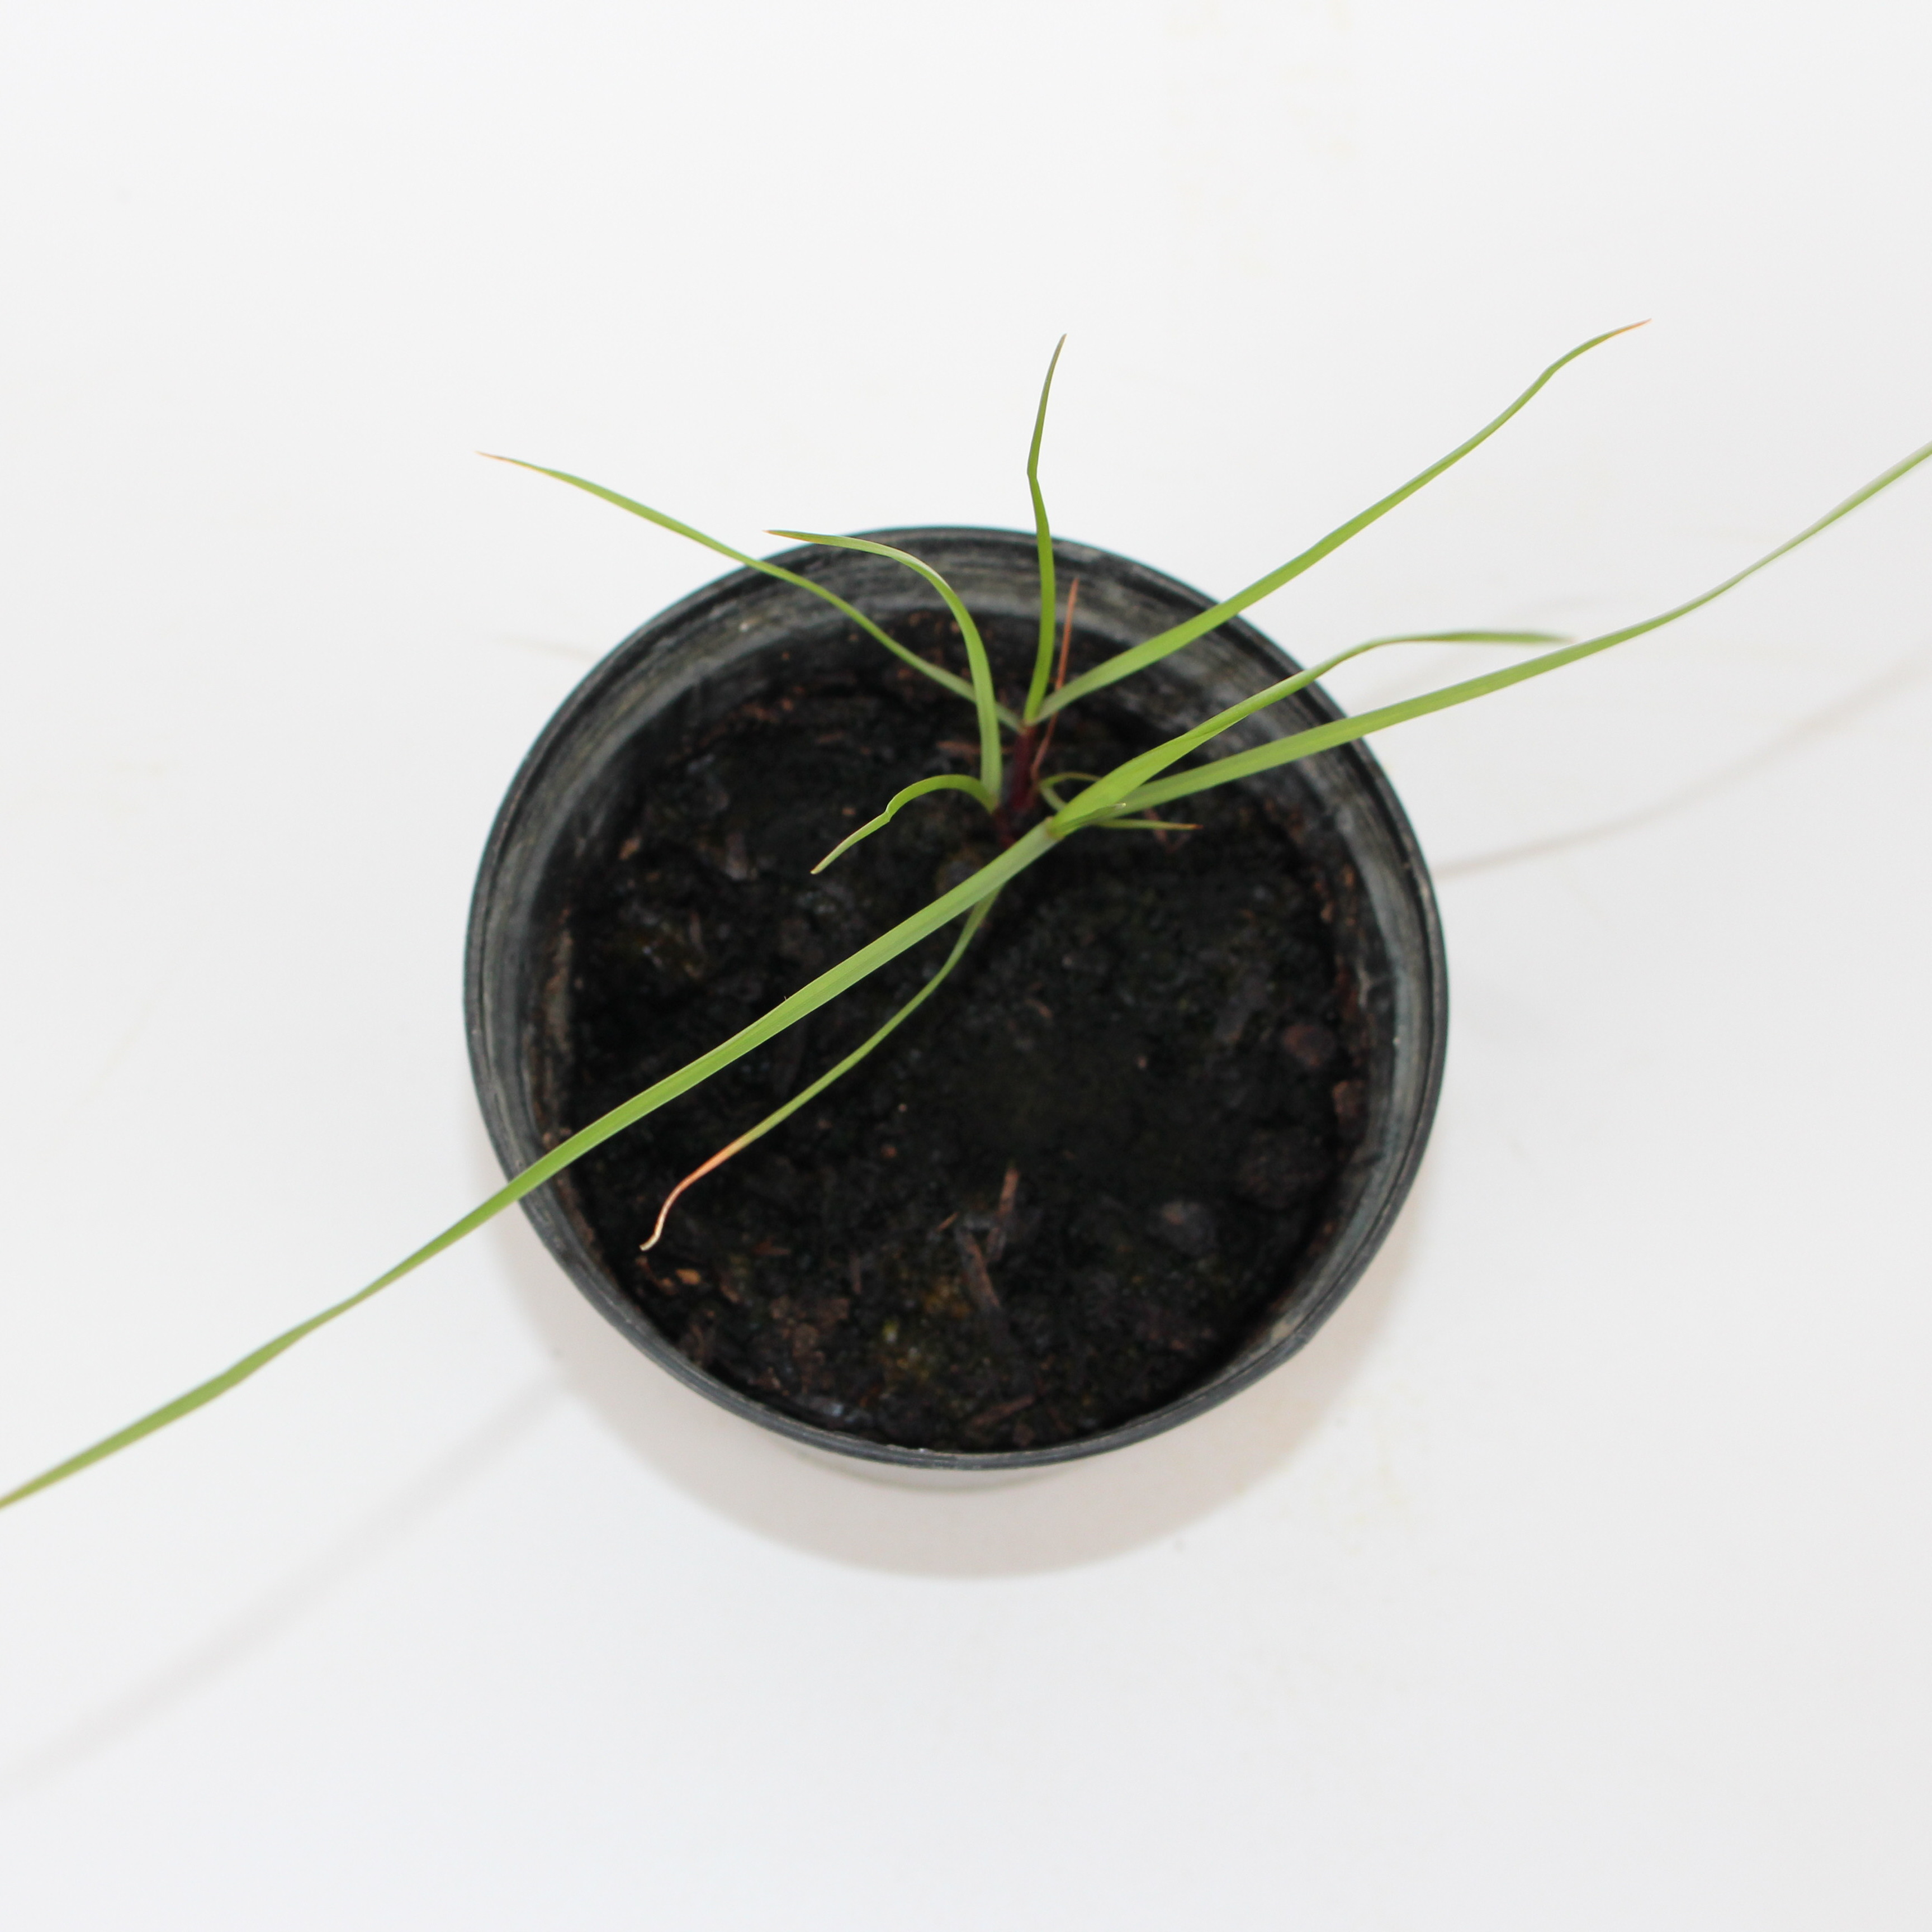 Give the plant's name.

Lolium multiflorum
